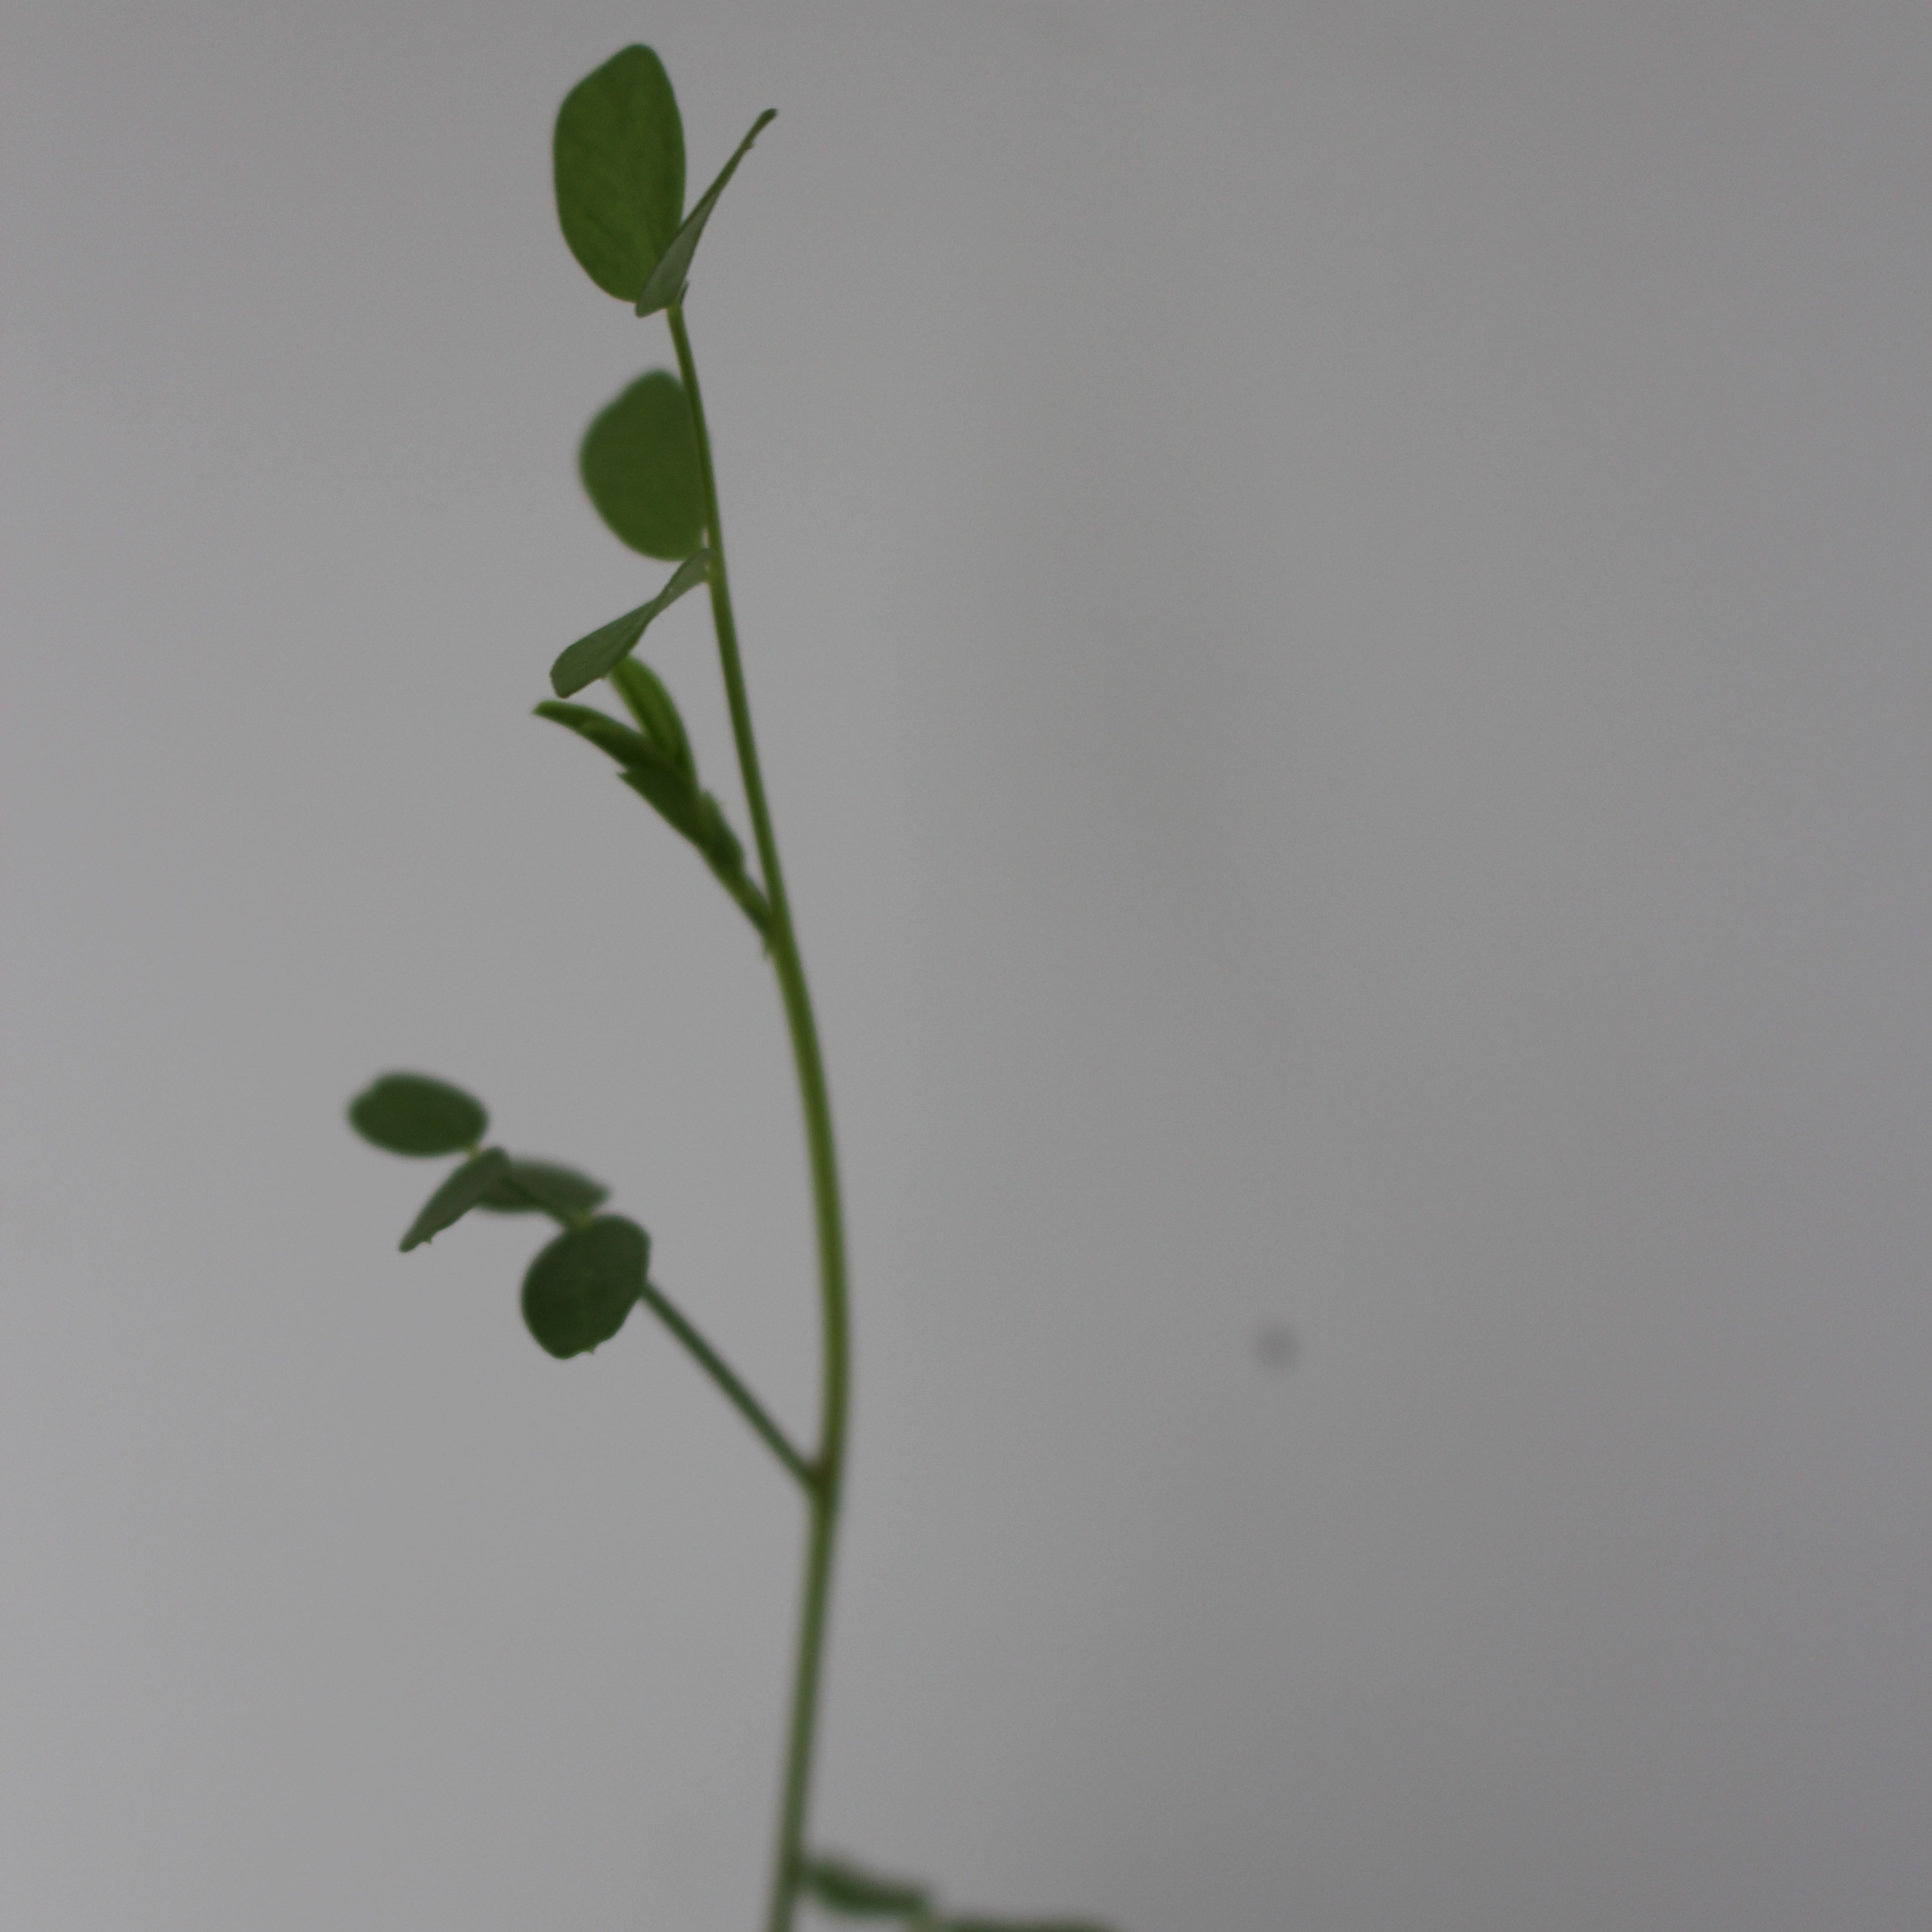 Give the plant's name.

Vicia sativa
